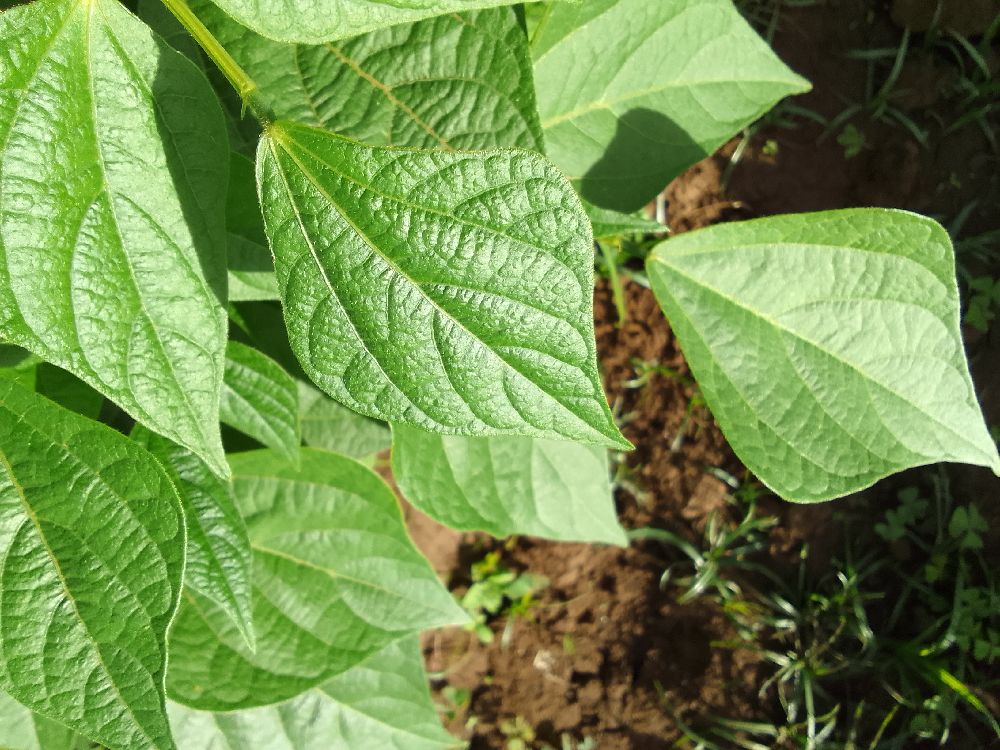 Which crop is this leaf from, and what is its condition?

common bean, healthy
